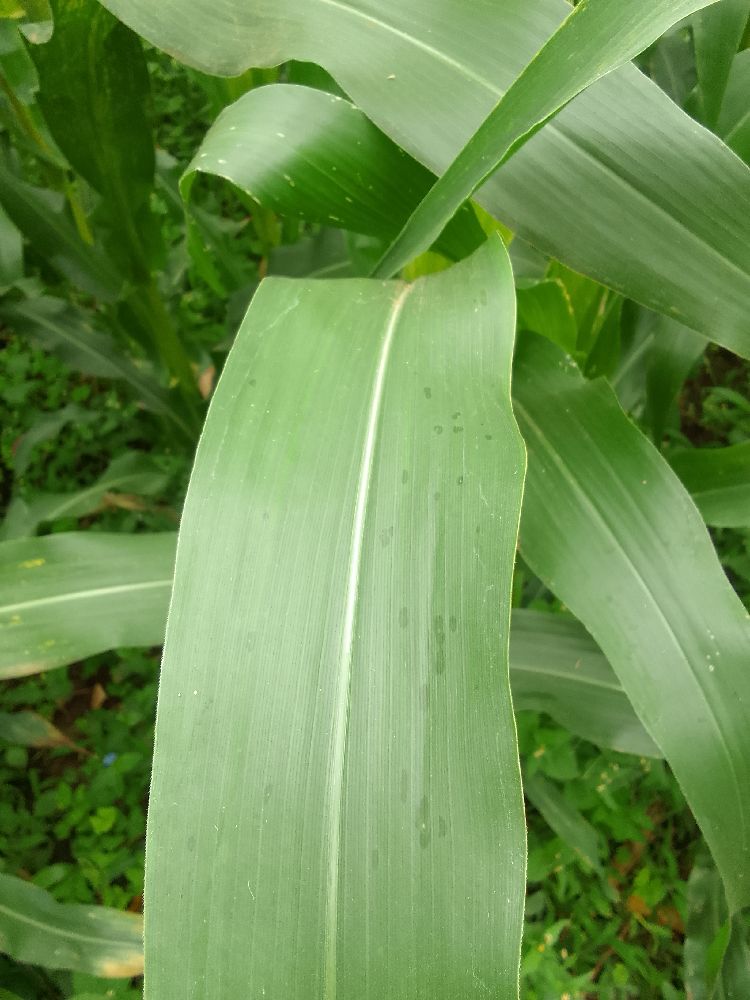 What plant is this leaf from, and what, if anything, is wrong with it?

maize, healthy
